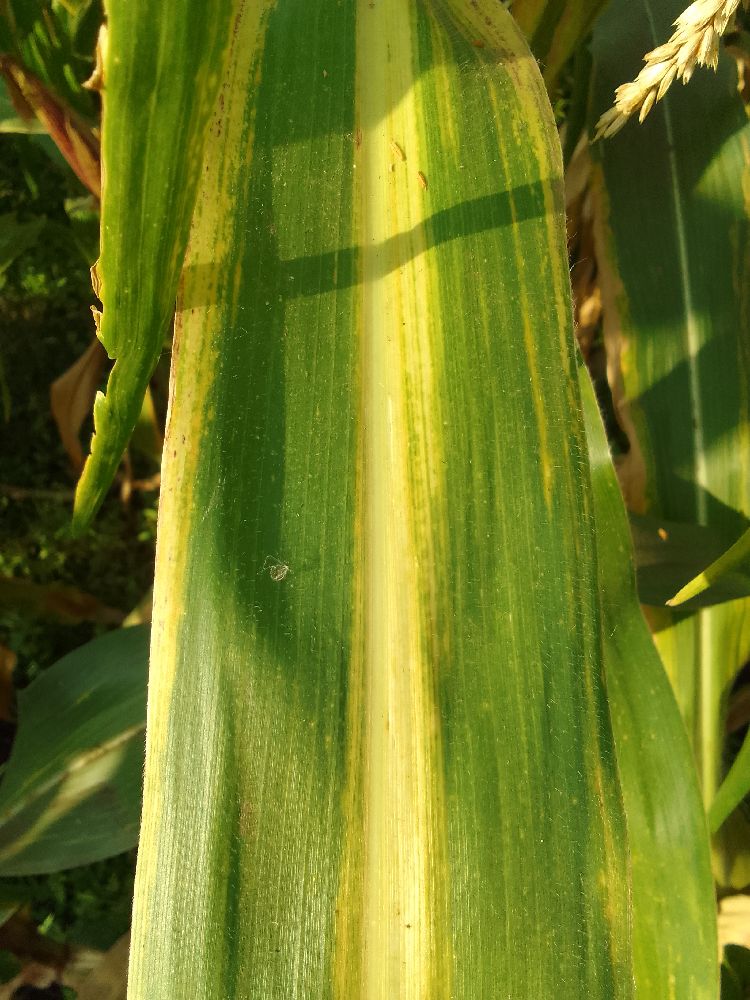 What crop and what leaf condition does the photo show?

maize, maize lethal necrosis
